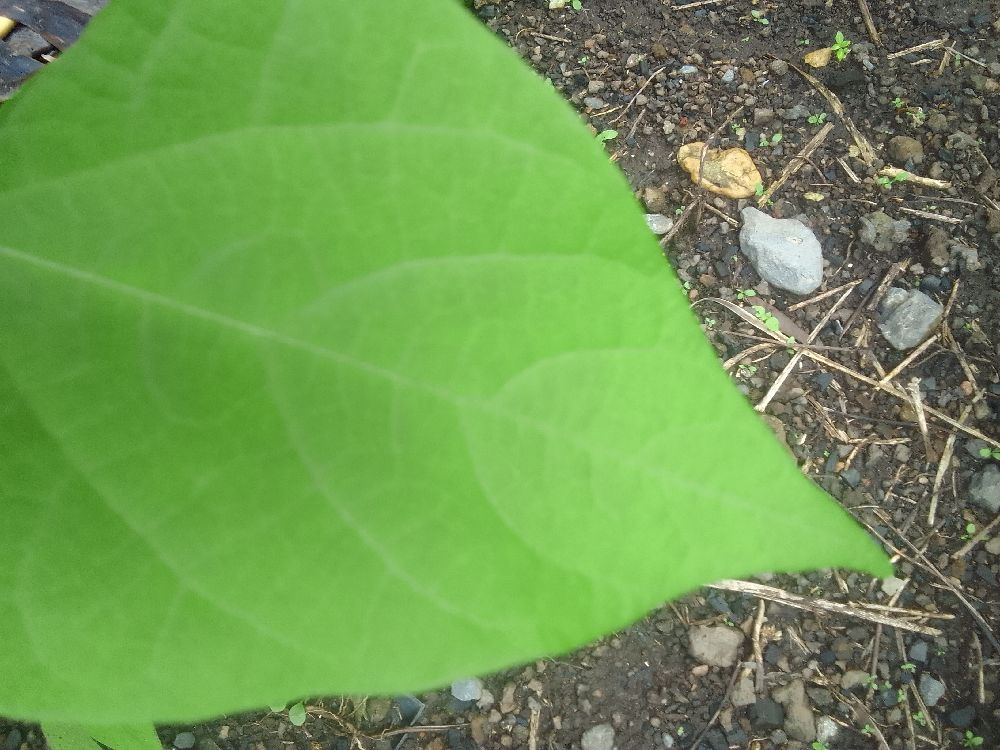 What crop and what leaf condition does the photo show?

common bean, healthy
